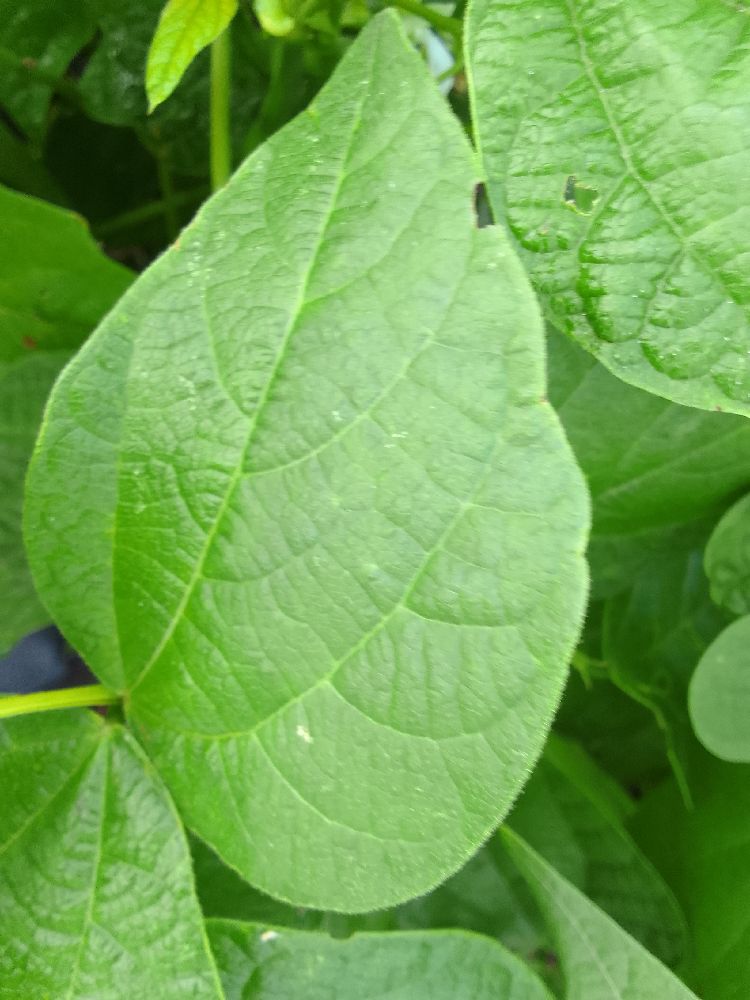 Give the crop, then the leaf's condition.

common bean, healthy
